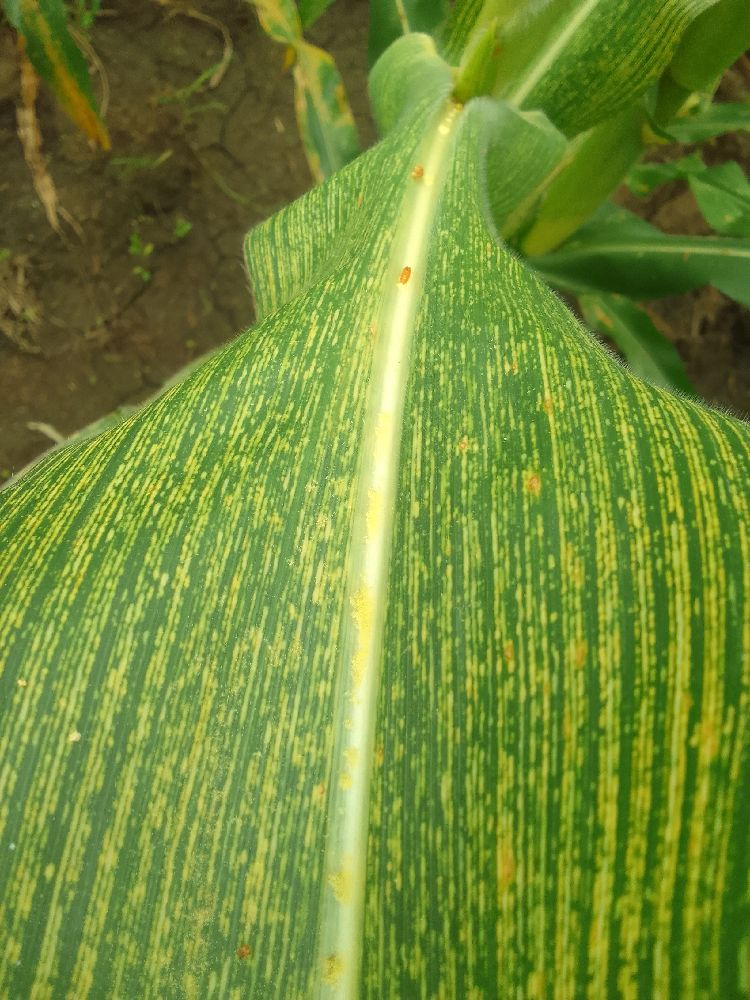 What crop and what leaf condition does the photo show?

maize, maize streak virus
